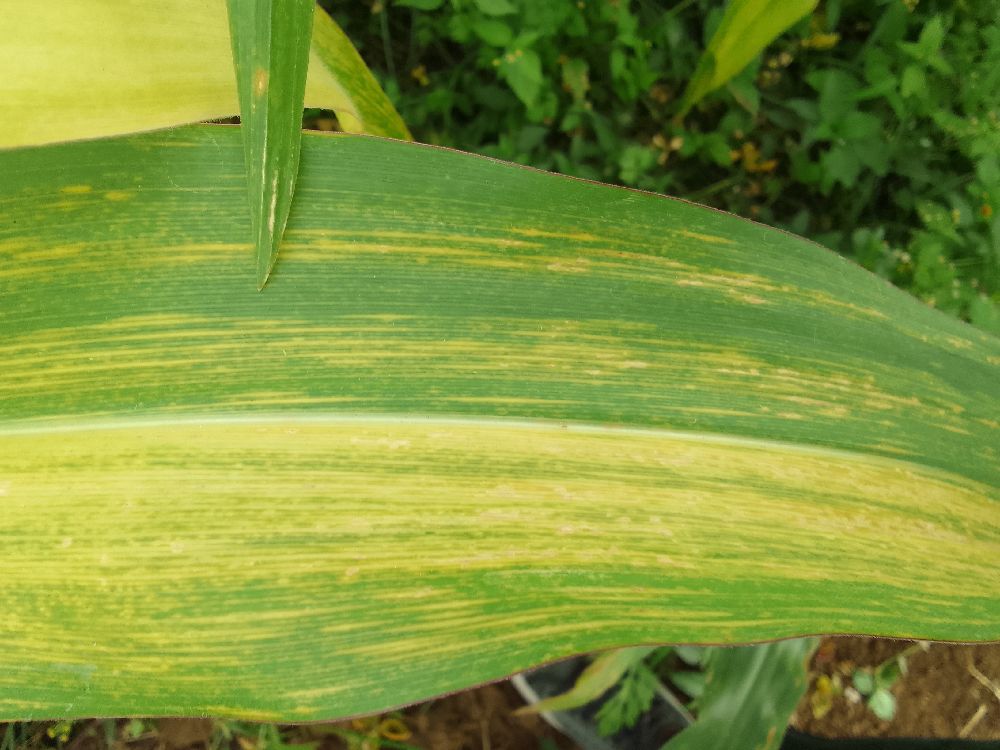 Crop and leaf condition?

maize, maize lethal necrosis
